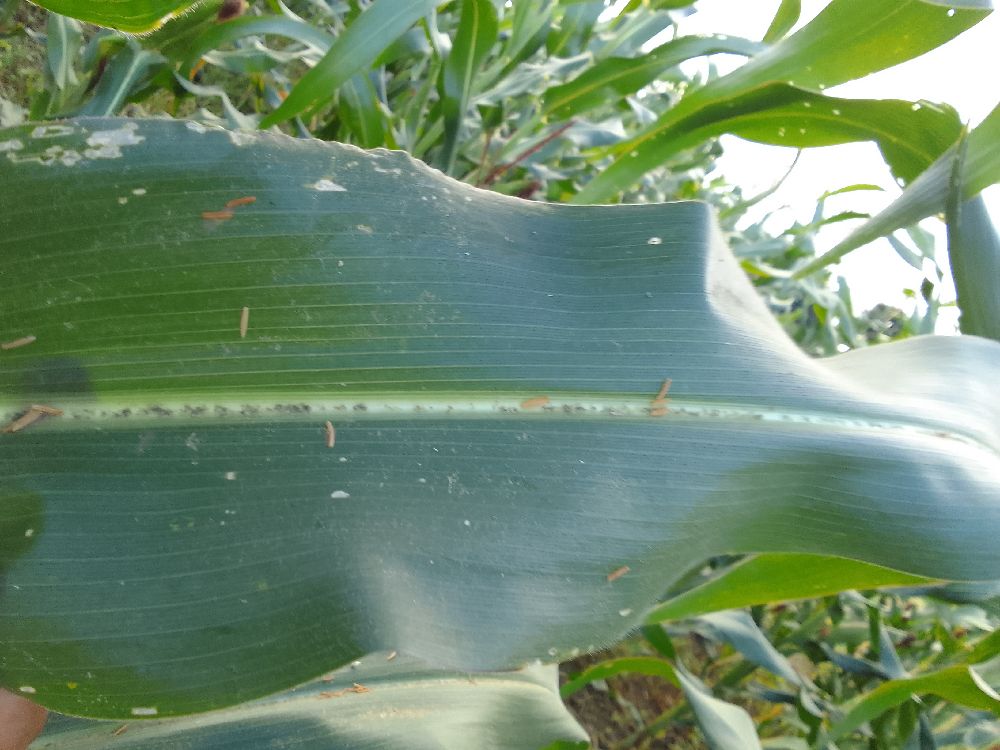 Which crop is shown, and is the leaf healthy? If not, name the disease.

maize, healthy
